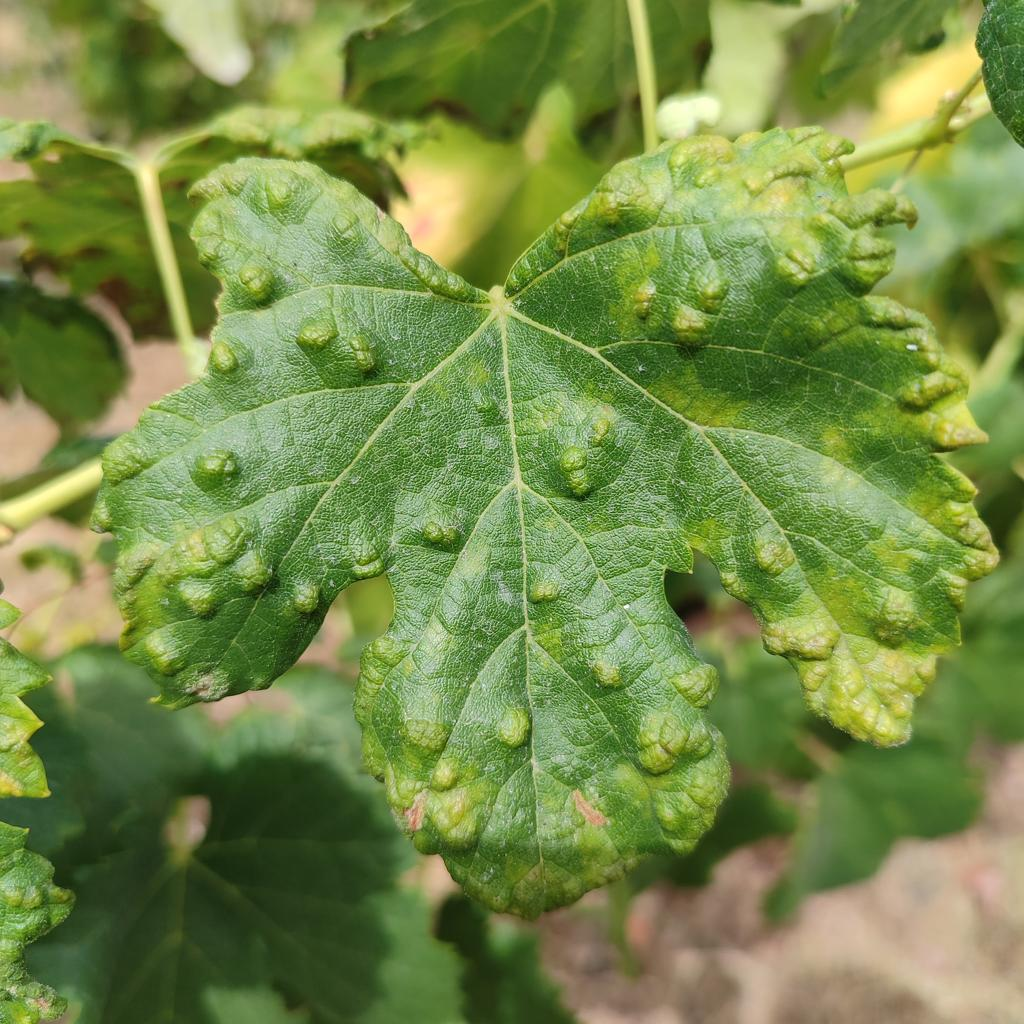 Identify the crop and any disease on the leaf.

grapevine, erineum mite
